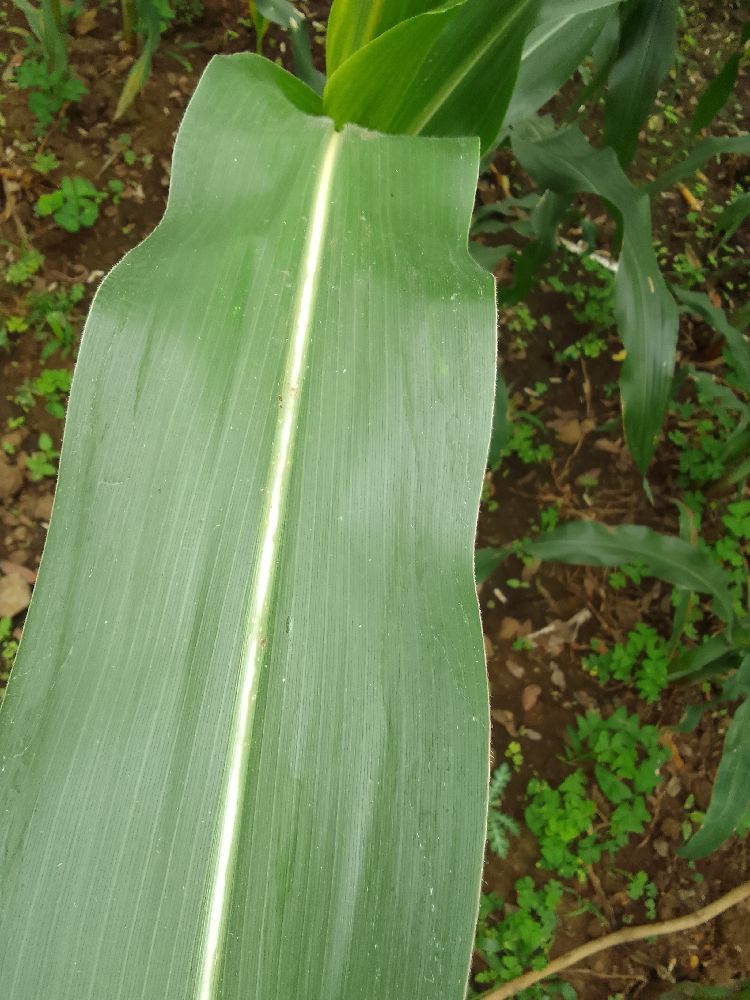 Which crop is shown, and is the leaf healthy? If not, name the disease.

maize, healthy
